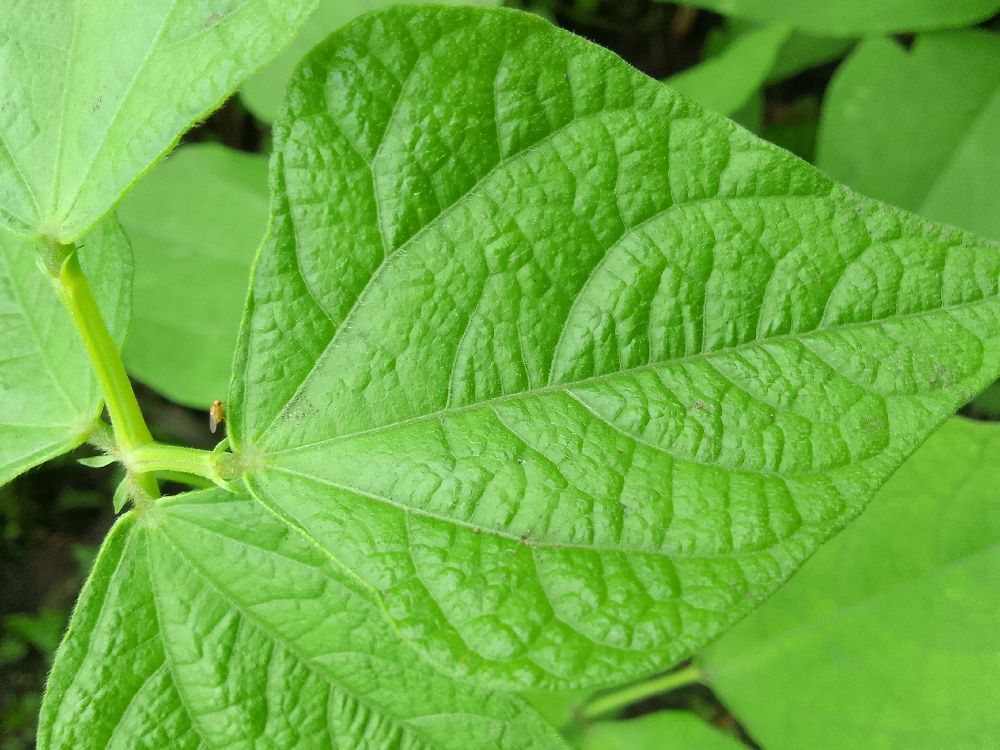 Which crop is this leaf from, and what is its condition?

common bean, healthy
